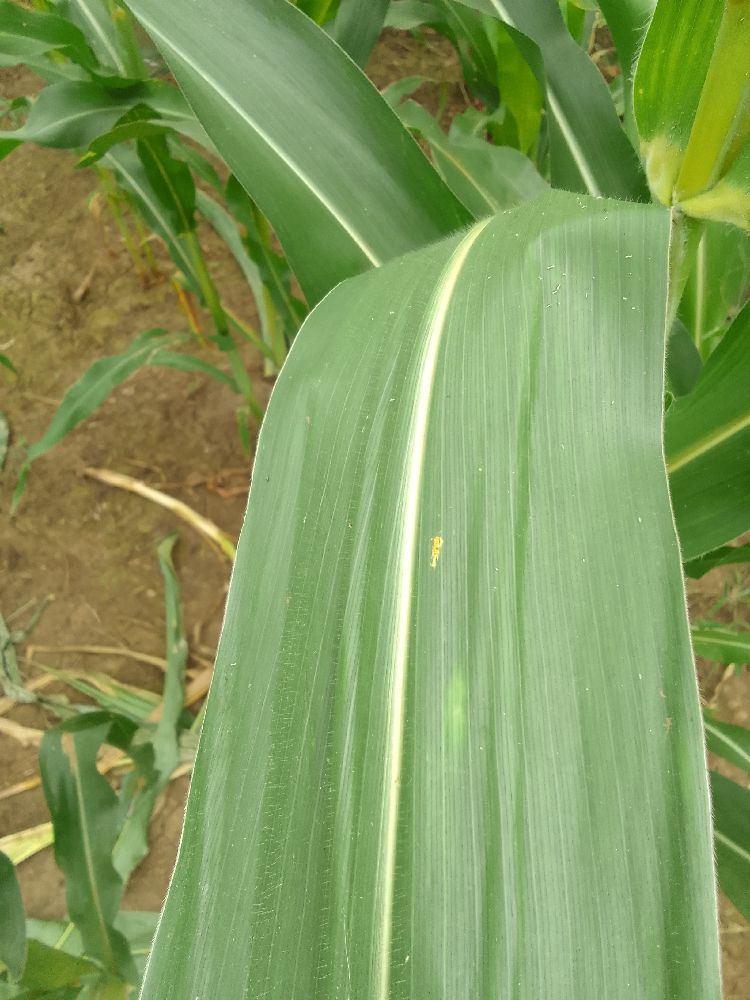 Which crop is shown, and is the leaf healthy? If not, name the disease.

maize, healthy
